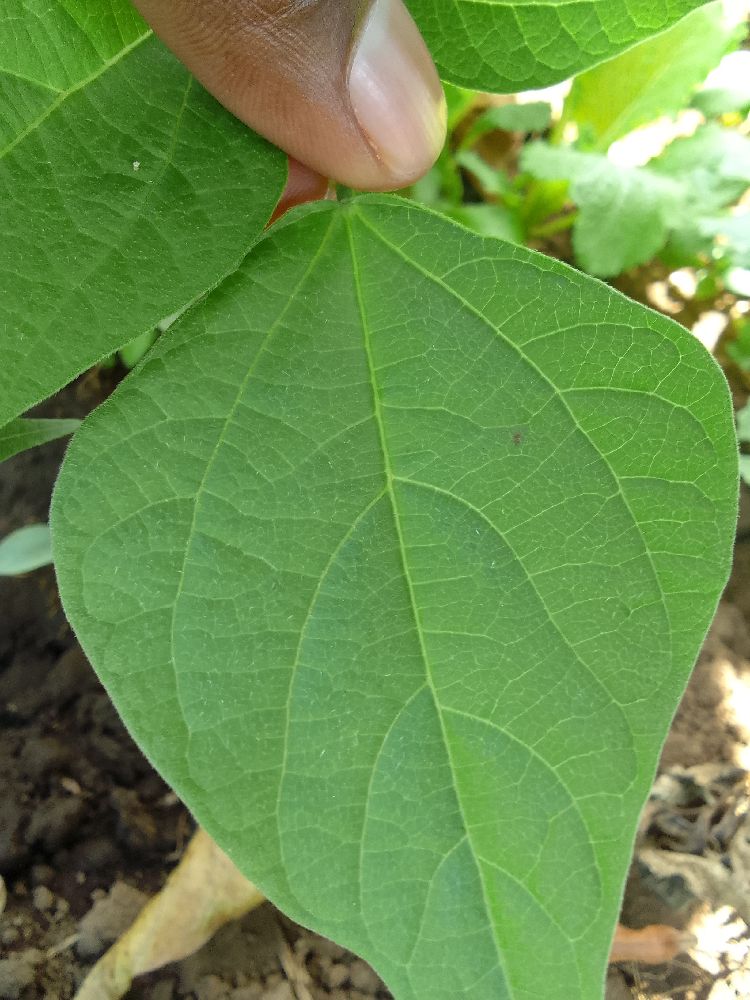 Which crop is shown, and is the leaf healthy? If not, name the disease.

common bean, healthy
